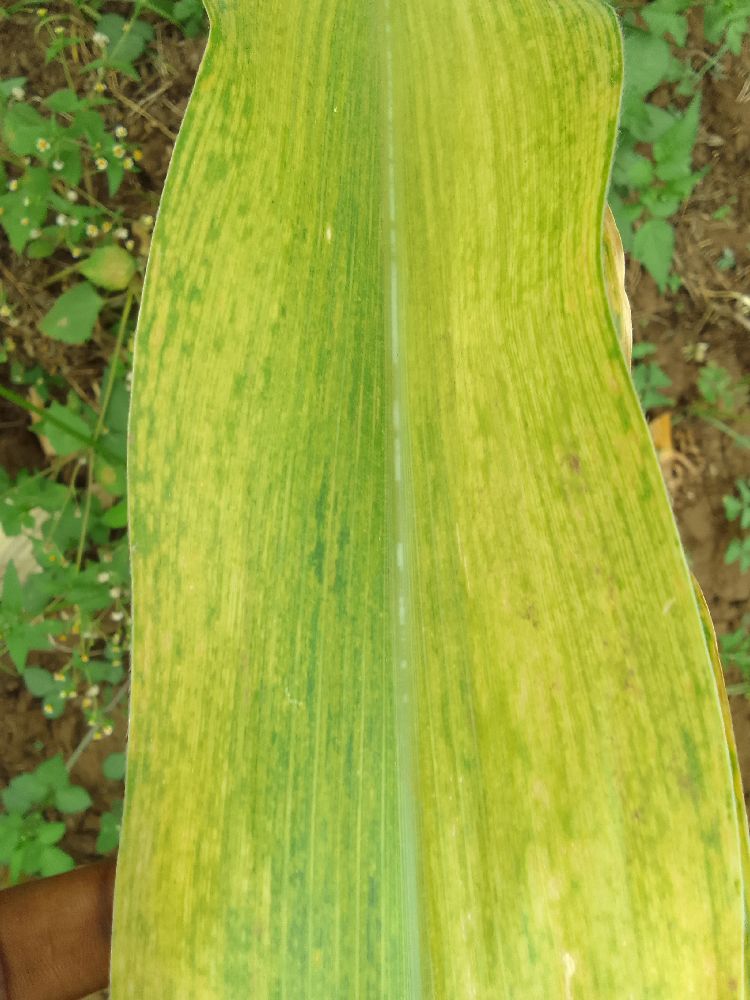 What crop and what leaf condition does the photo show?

maize, maize lethal necrosis
